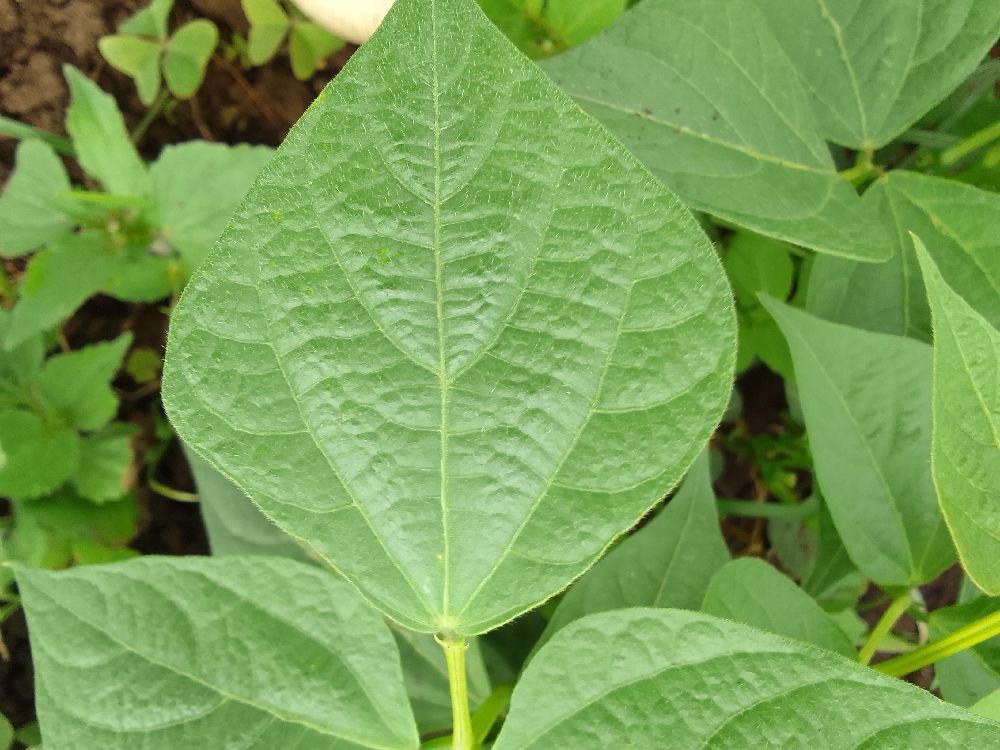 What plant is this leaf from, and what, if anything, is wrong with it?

common bean, healthy
